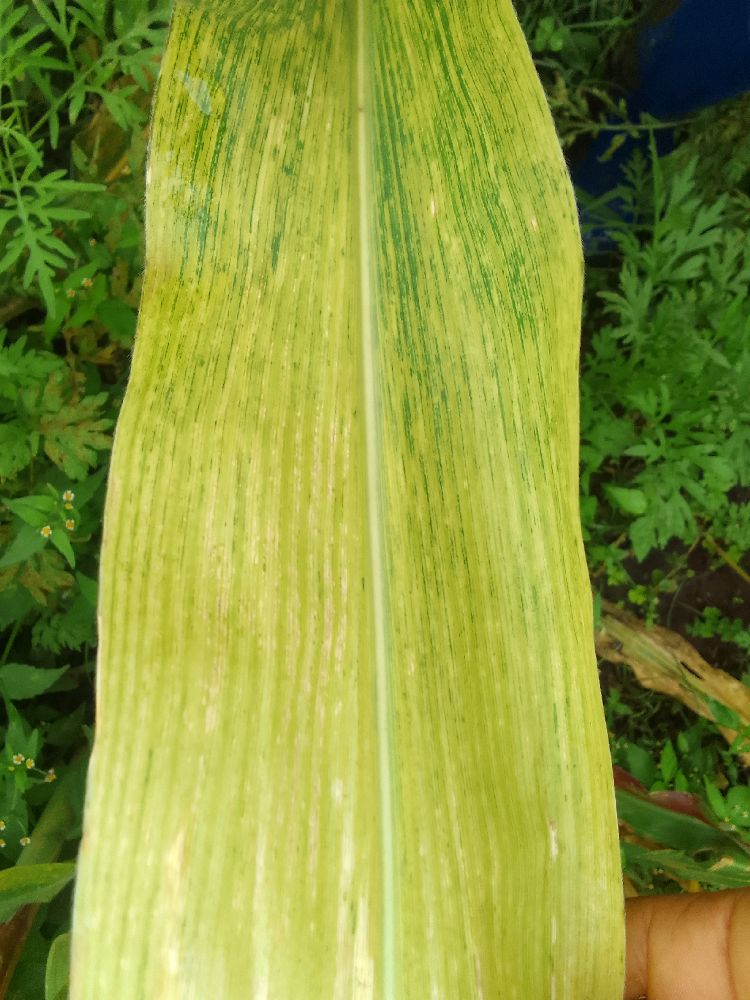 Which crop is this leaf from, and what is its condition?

maize, maize lethal necrosis
